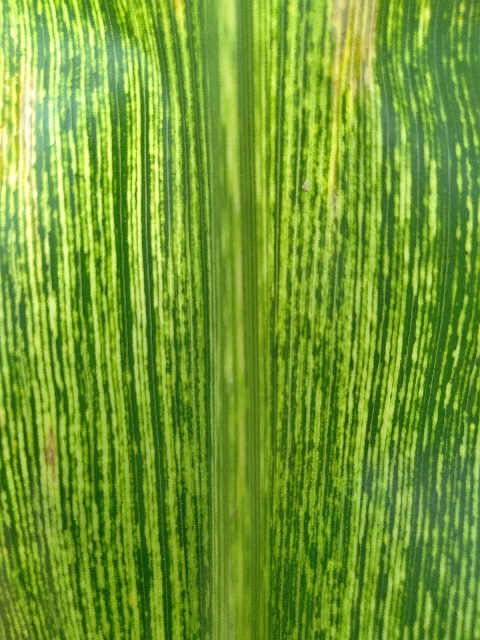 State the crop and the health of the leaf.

maize, maize streak virus
